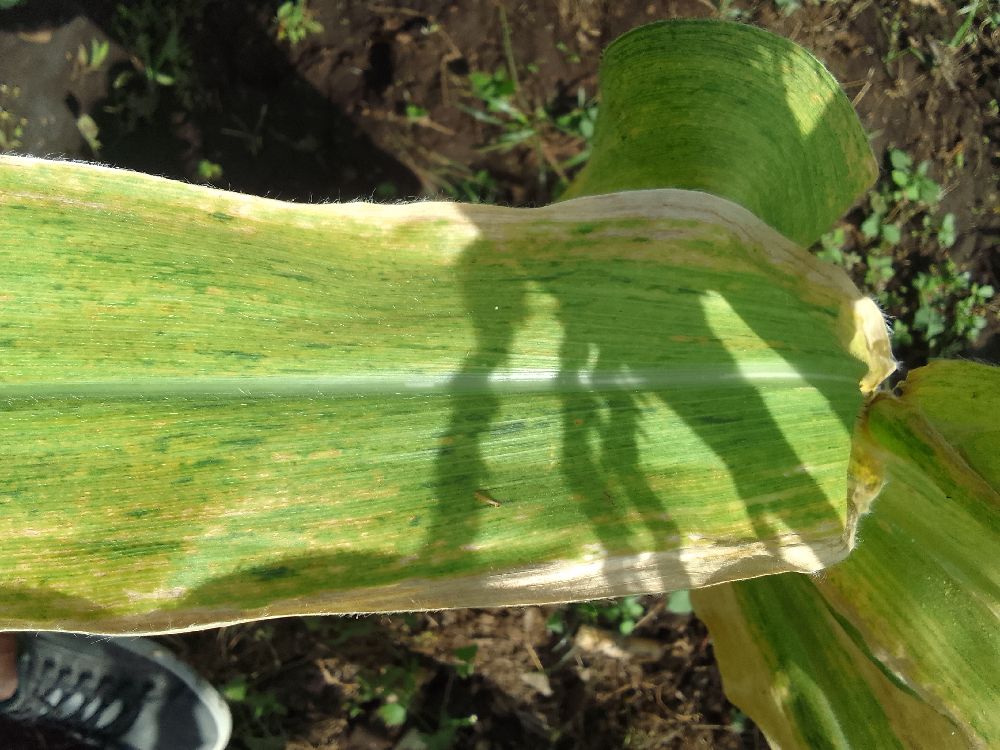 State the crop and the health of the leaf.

maize, maize lethal necrosis
